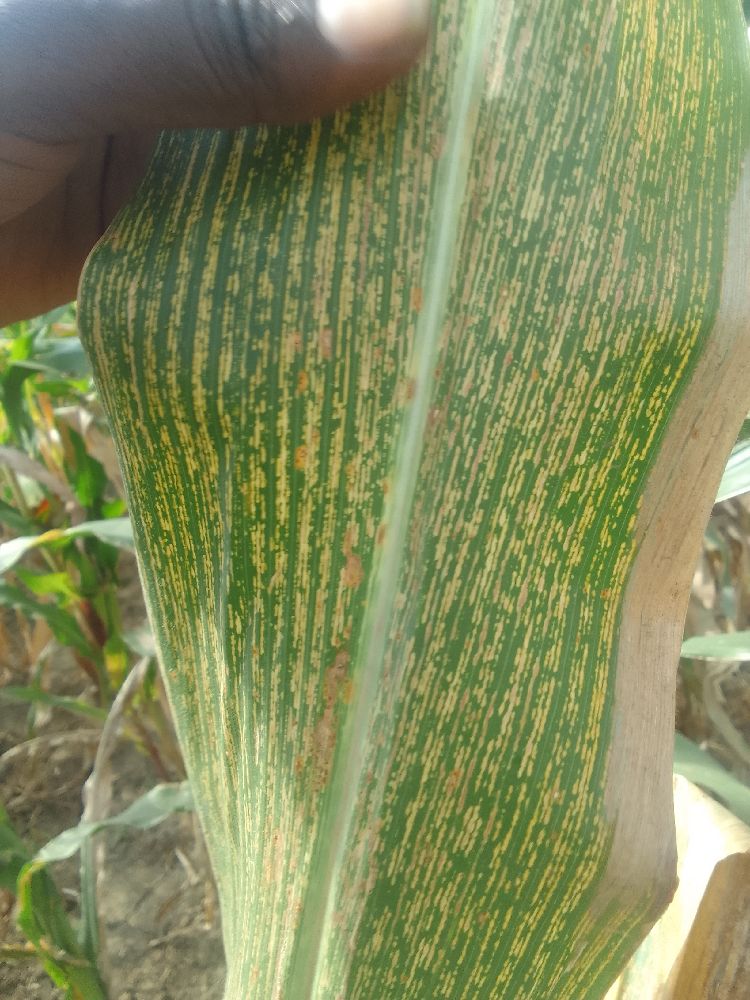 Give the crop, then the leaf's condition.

maize, maize streak virus
